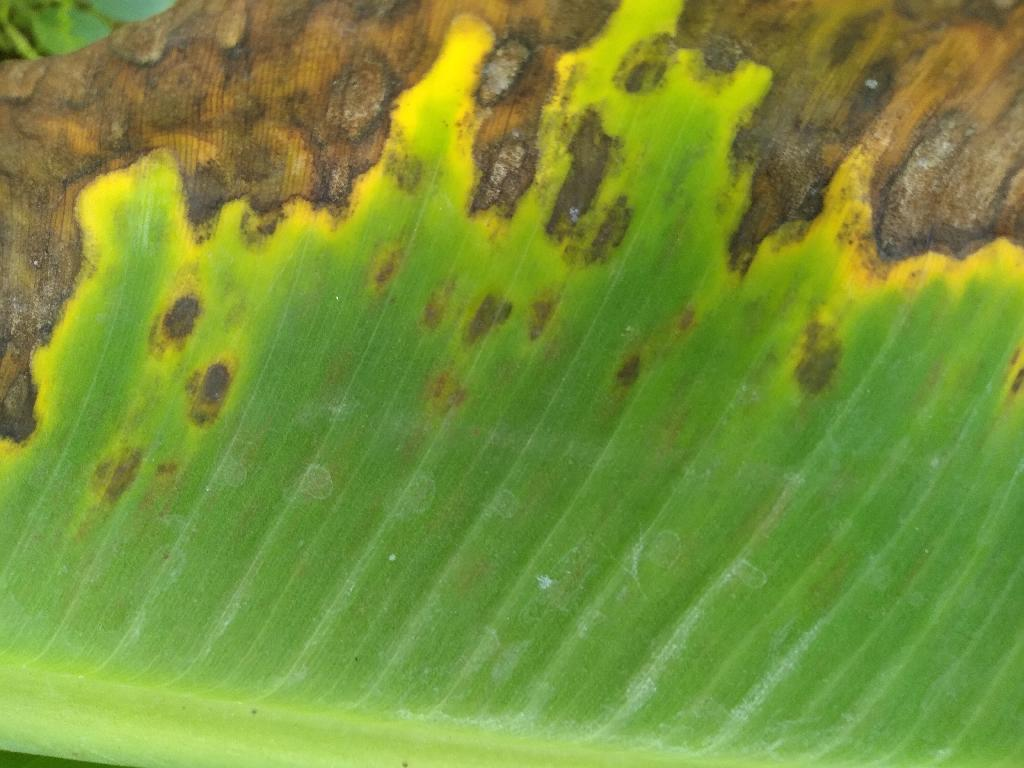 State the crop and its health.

banana, black sigatoka
